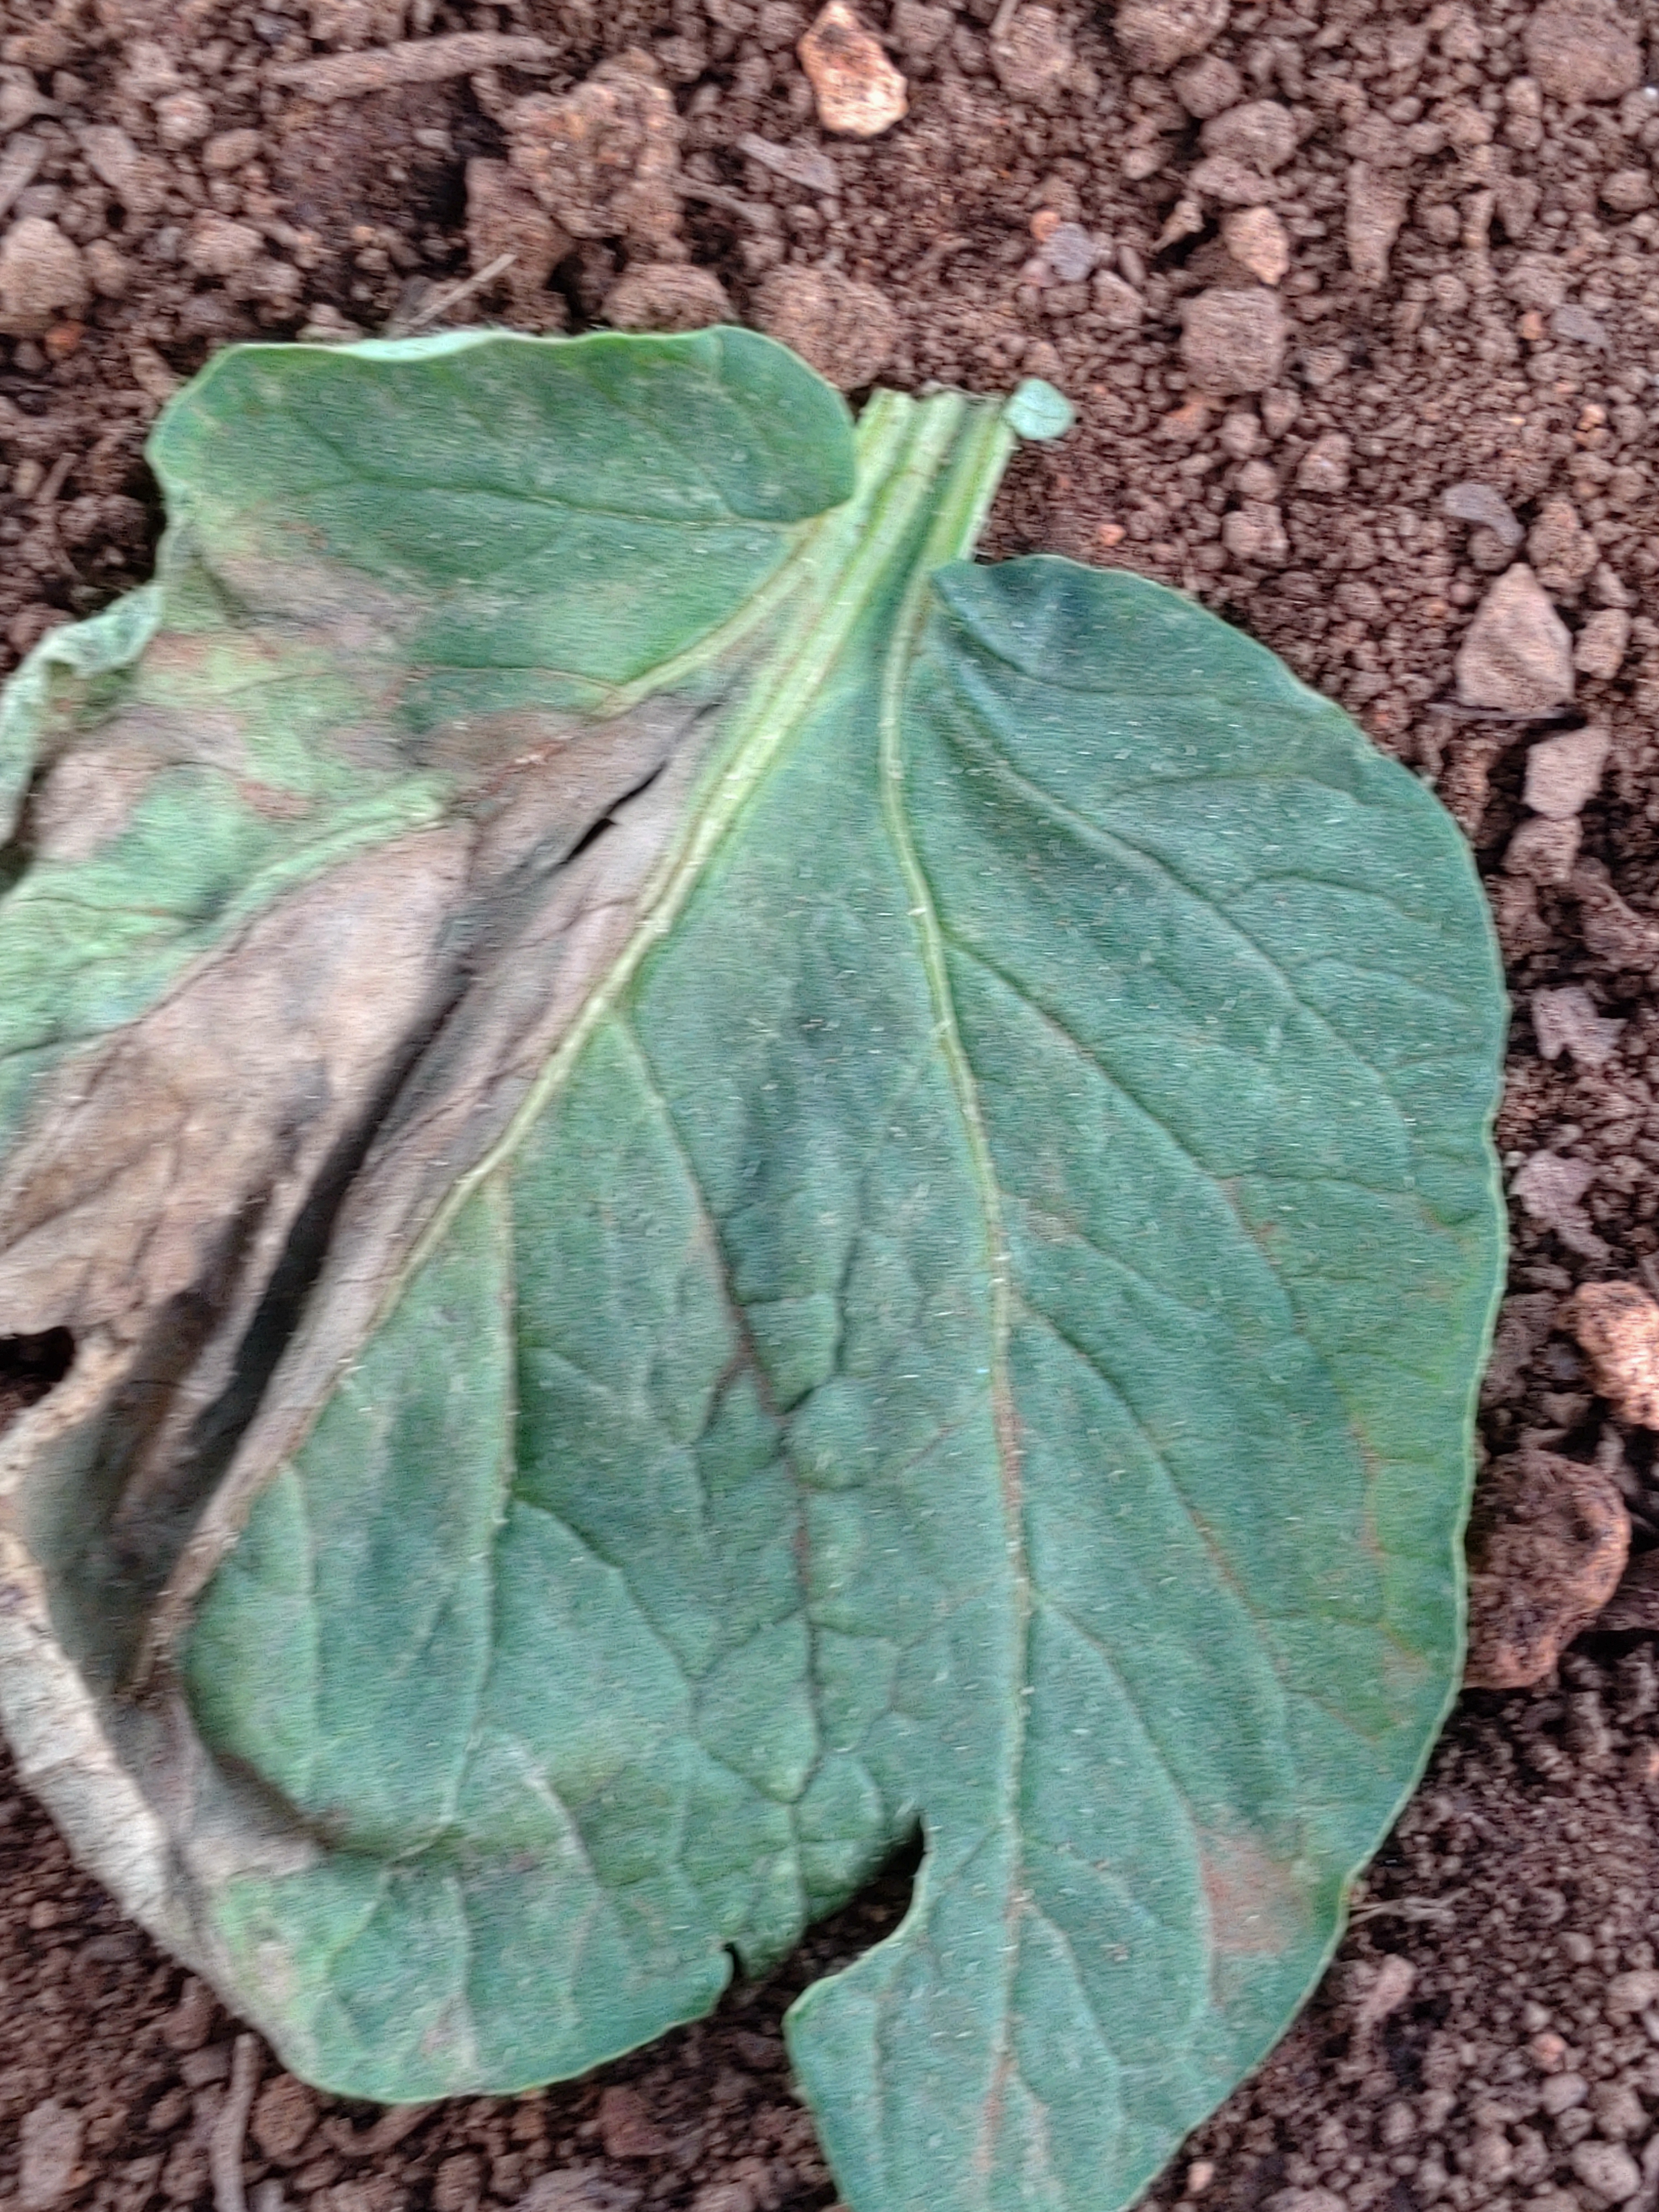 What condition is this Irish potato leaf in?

early blight
